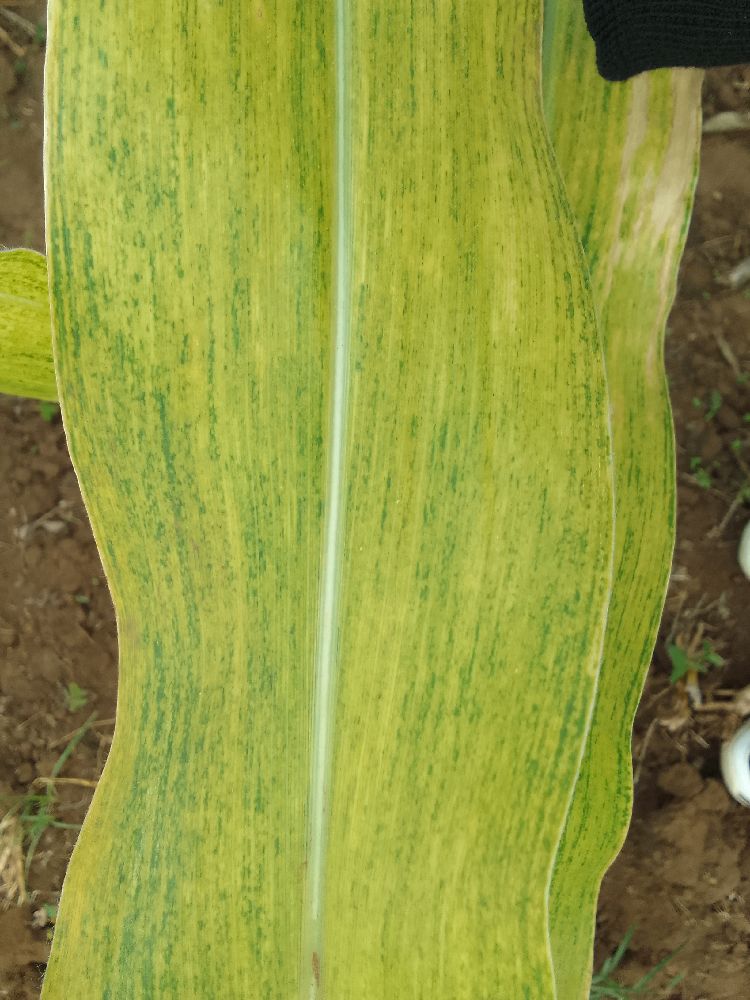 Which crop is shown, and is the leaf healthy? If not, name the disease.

maize, maize lethal necrosis
